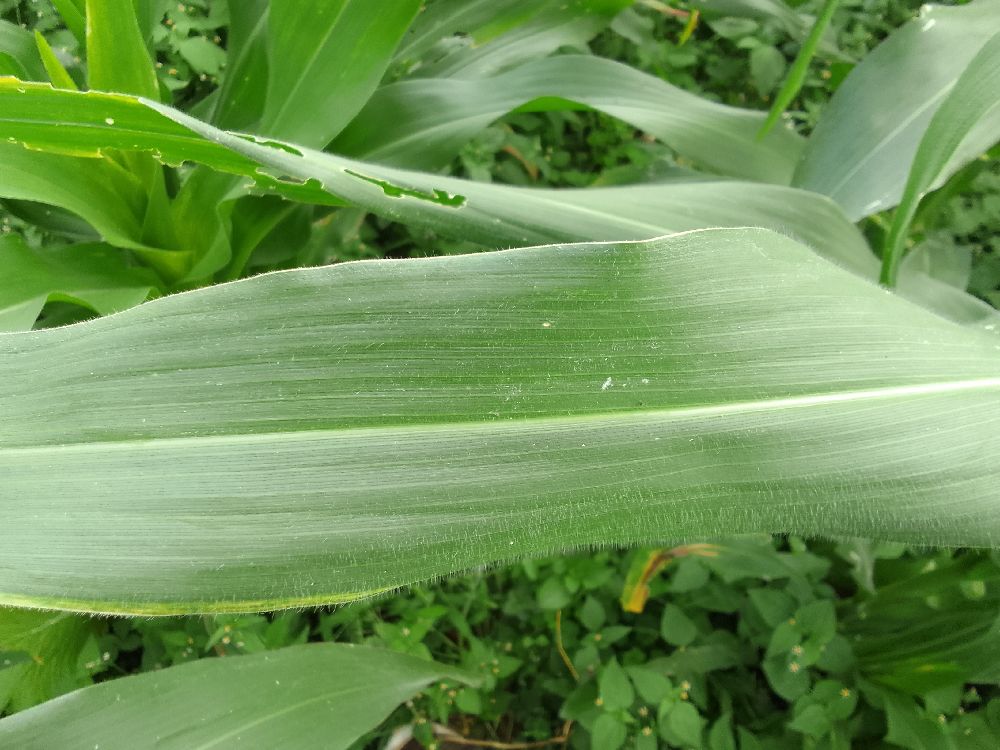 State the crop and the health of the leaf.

maize, healthy
